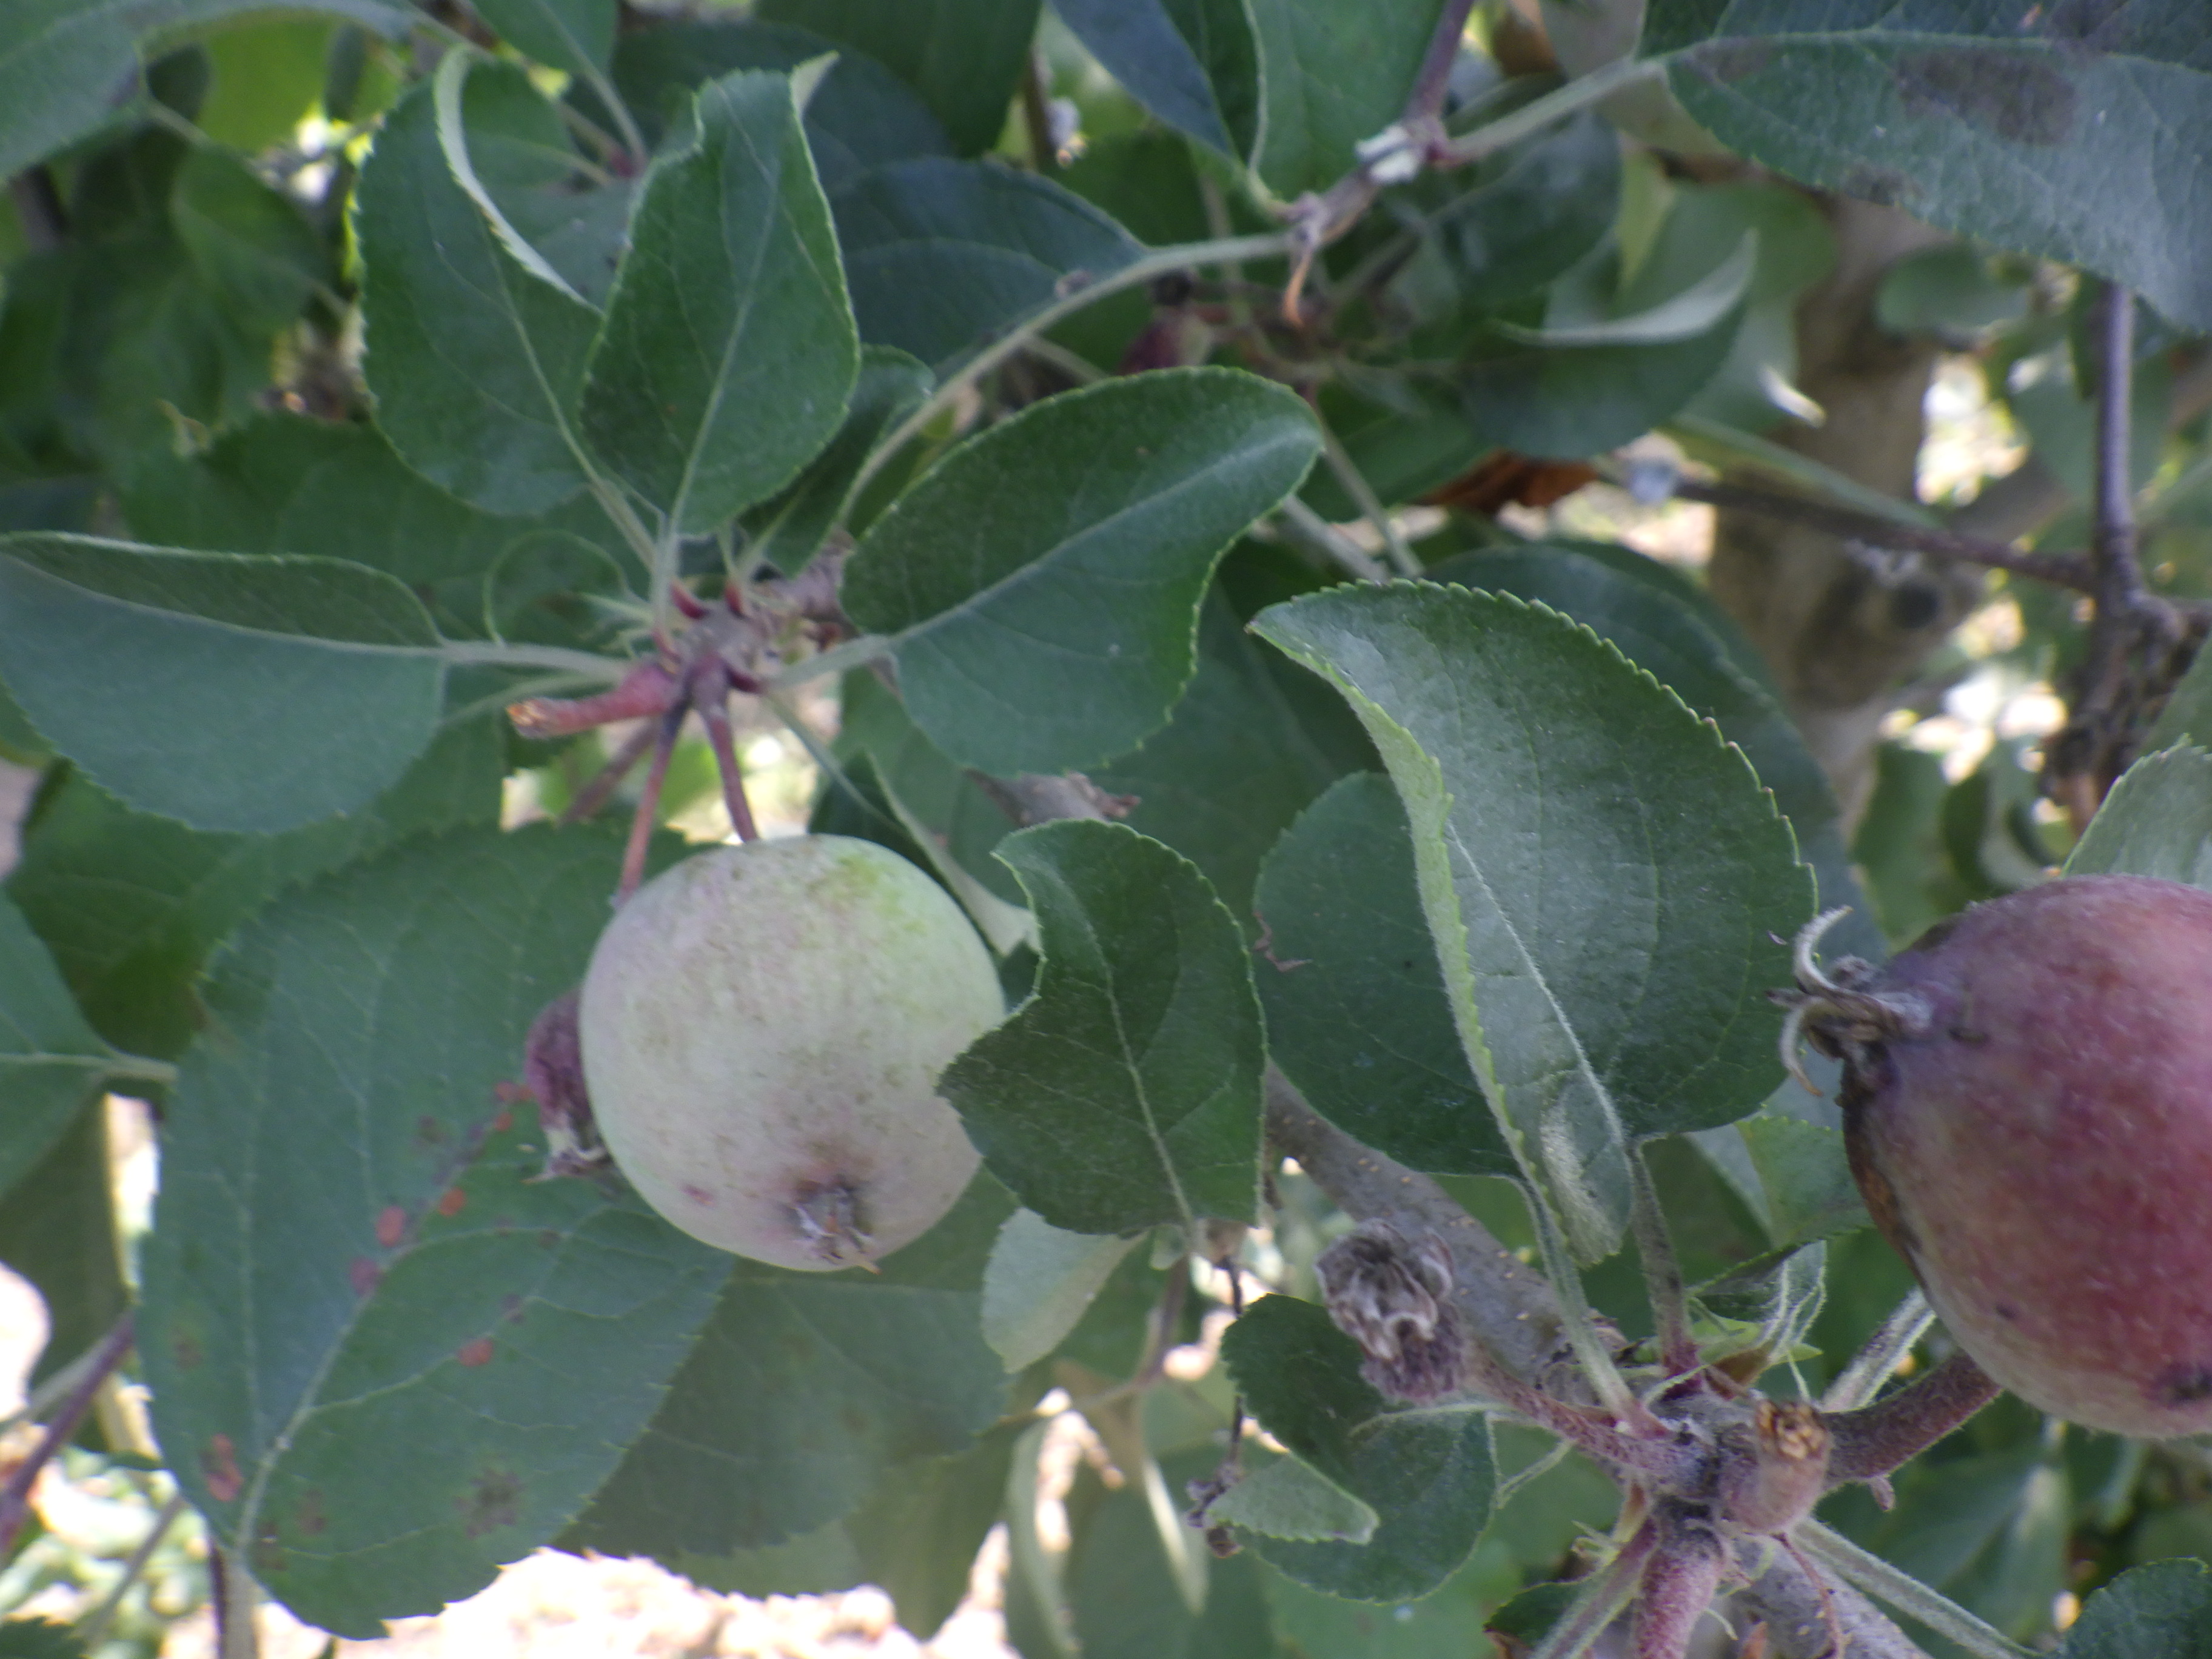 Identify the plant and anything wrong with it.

apple, alternaria, fire blight, scab
